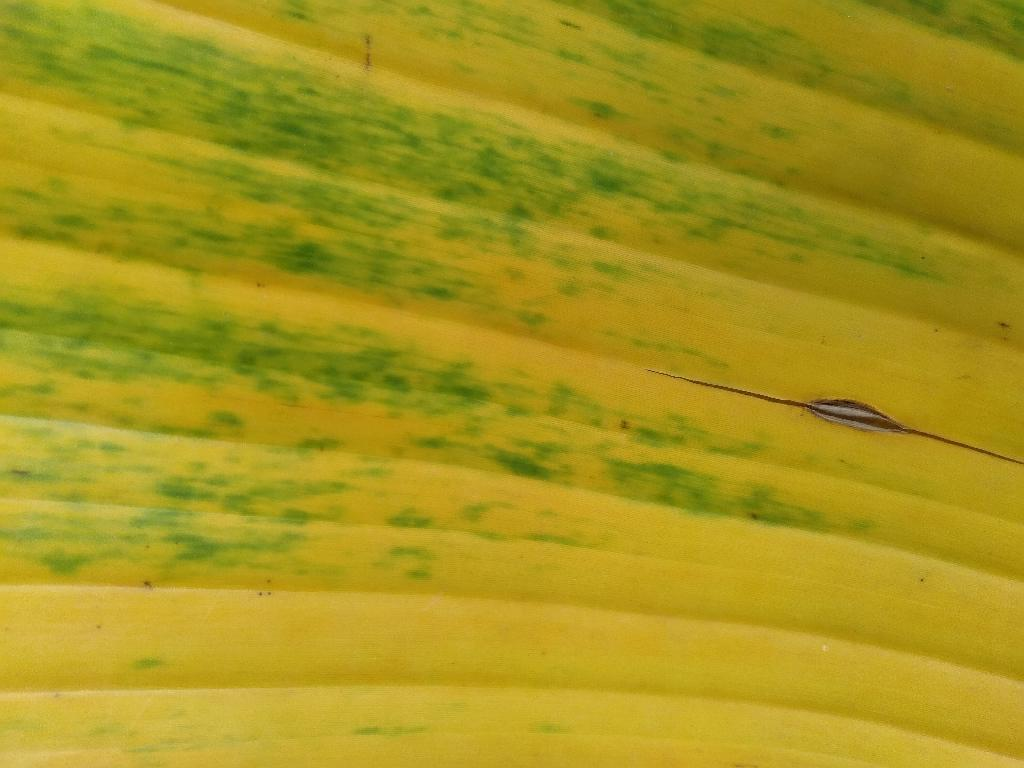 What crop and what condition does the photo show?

banana, fusarium wilt race 1
